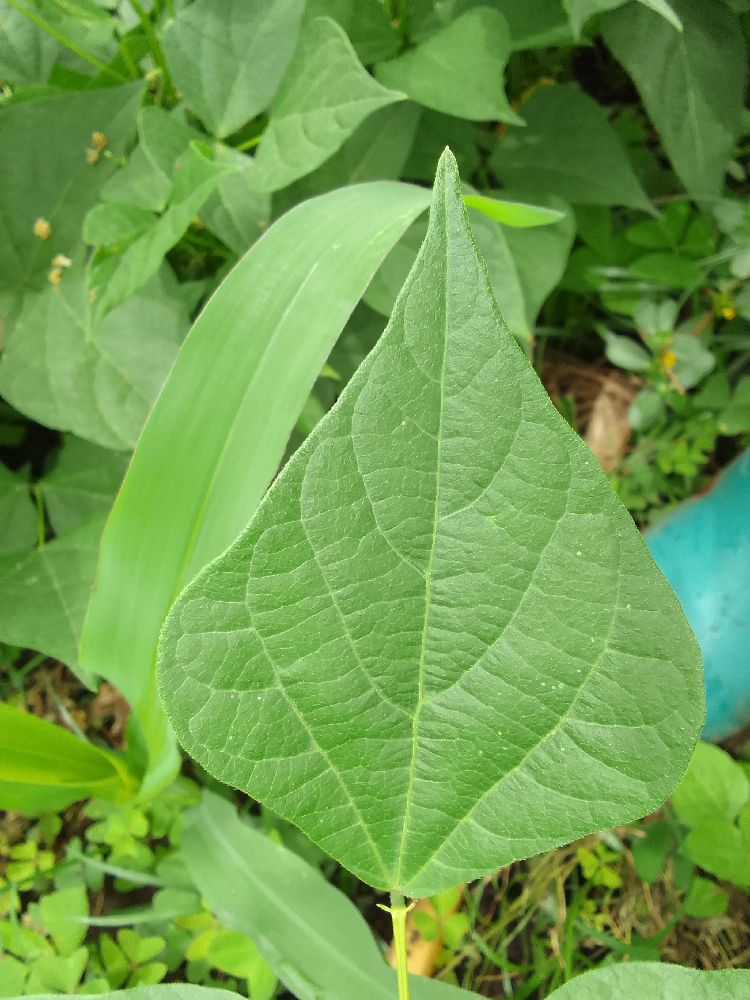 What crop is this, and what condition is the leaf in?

common bean, healthy
